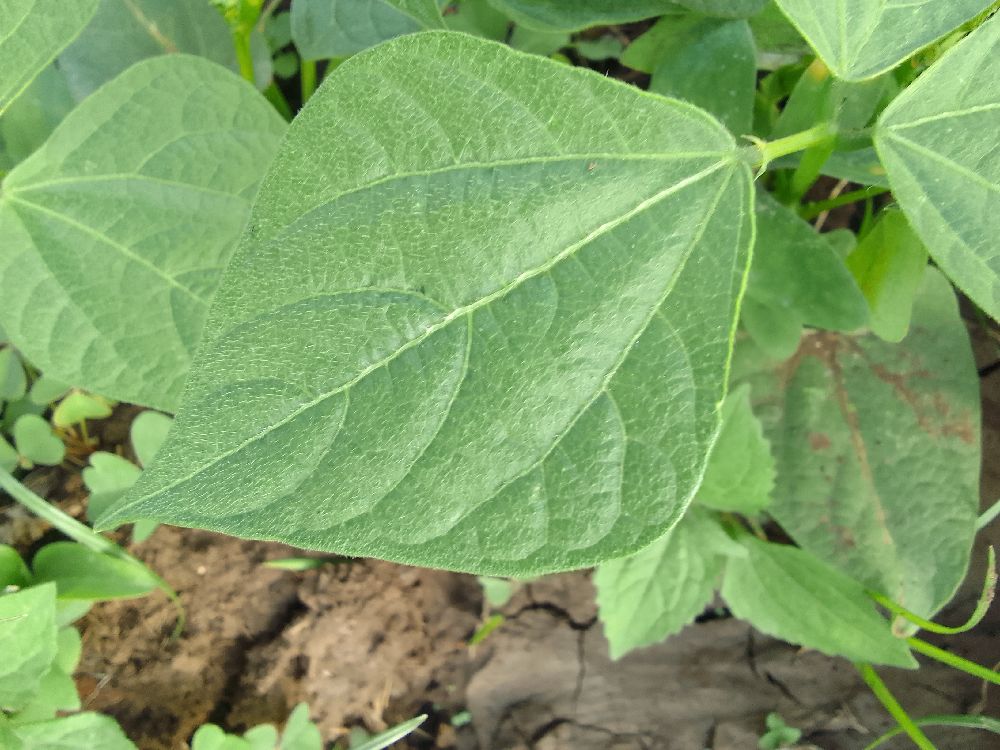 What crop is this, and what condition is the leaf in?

common bean, healthy
